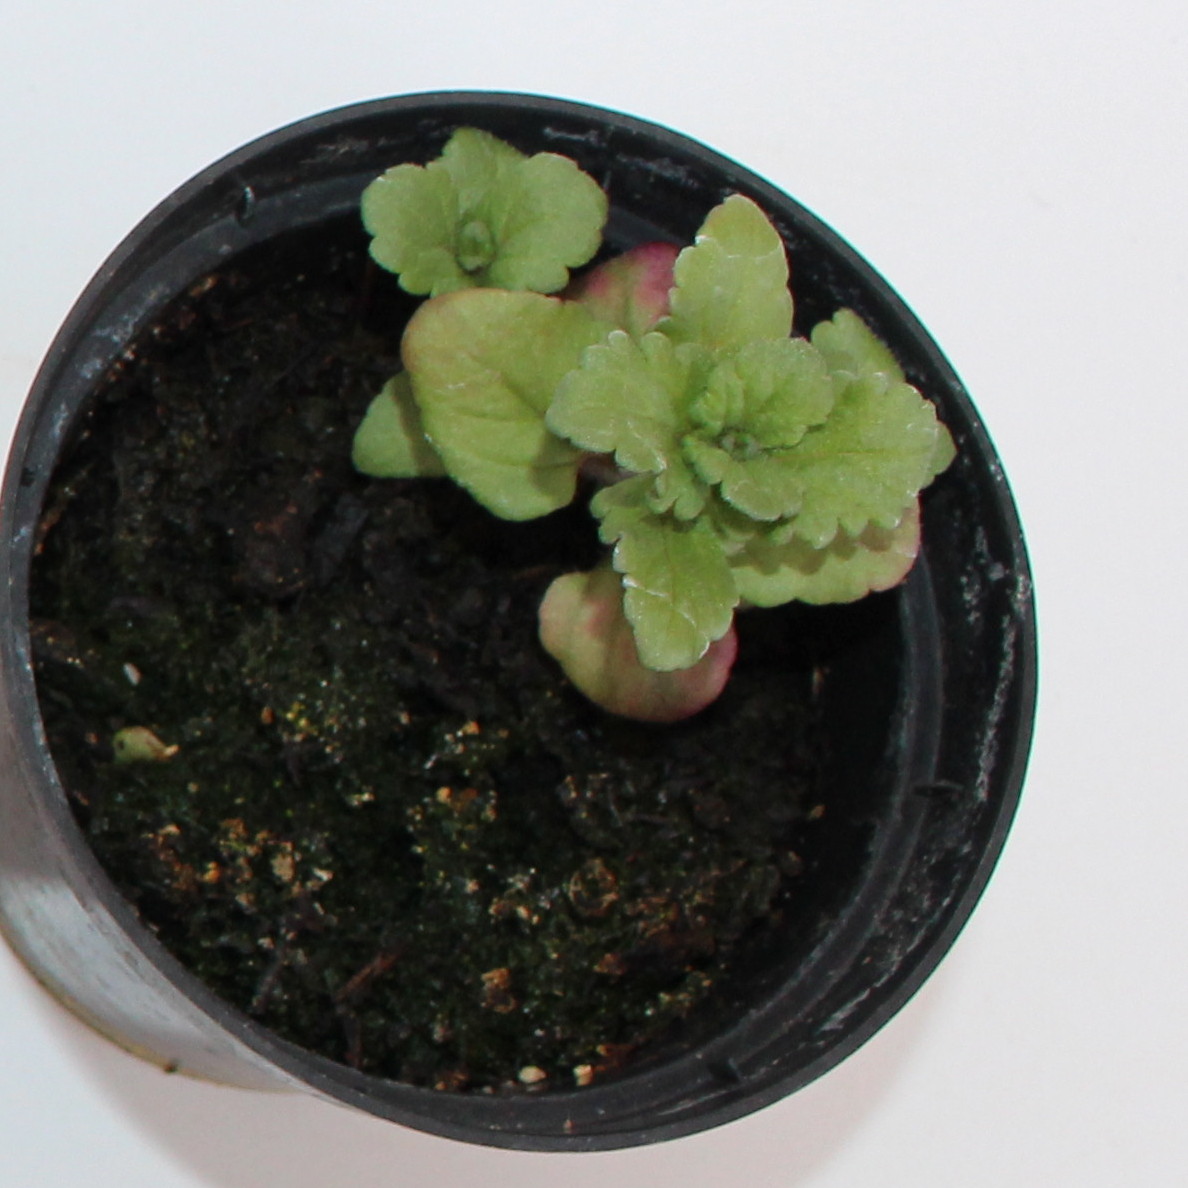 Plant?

Veronica persica
